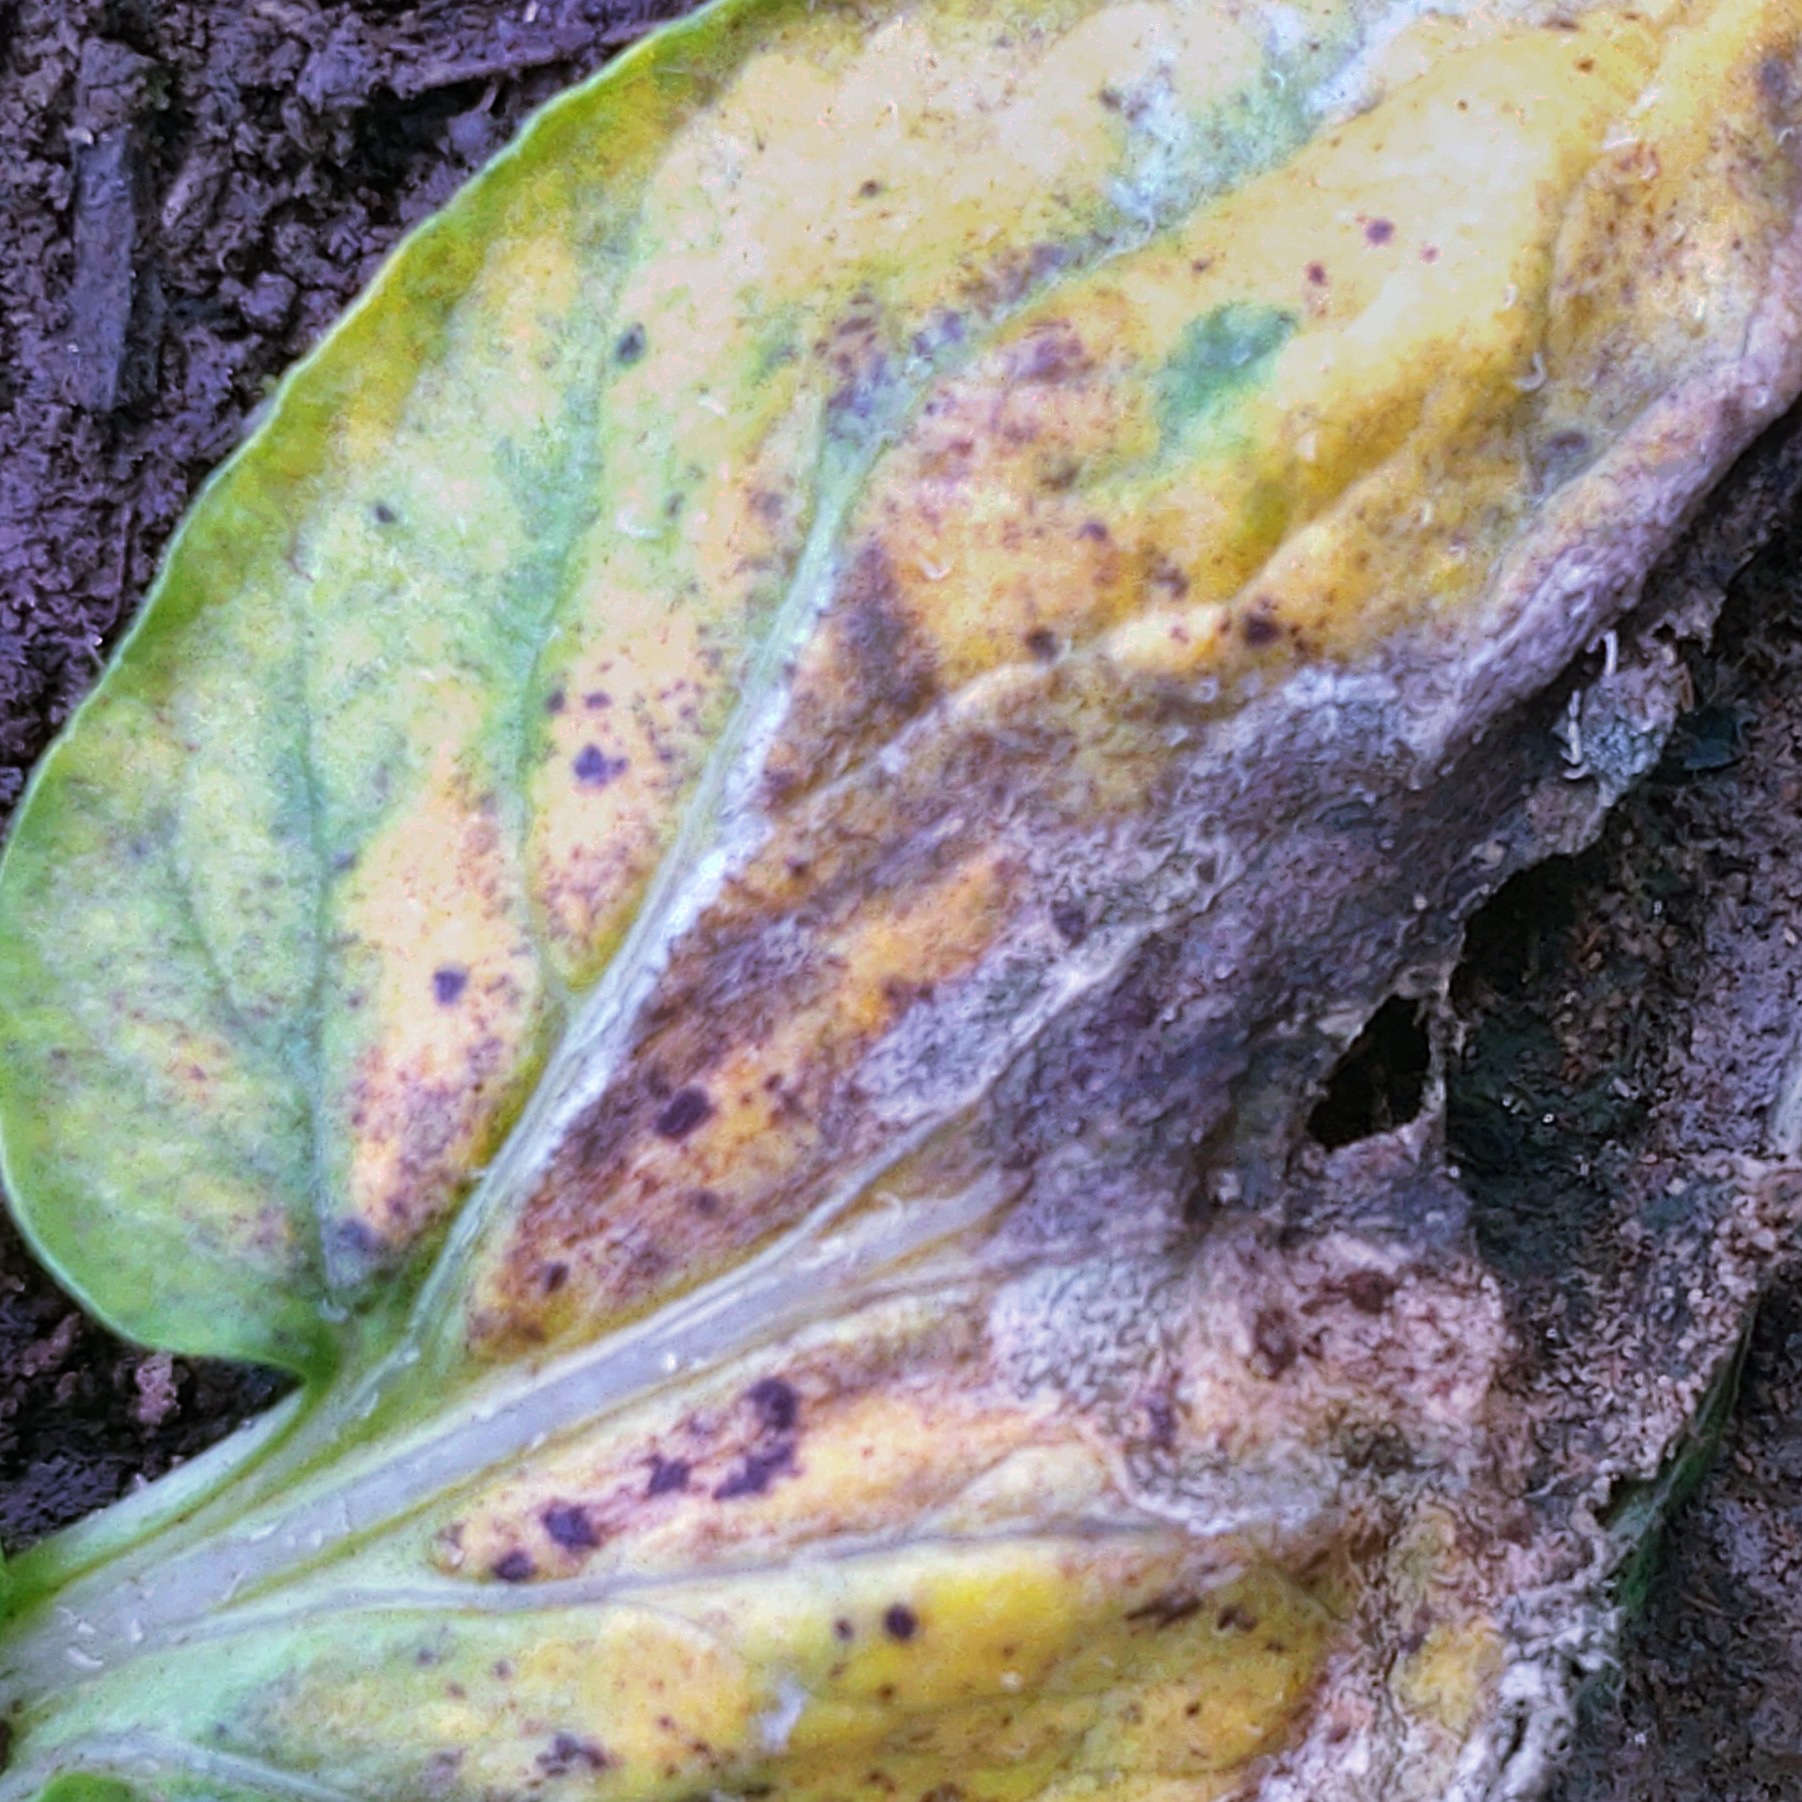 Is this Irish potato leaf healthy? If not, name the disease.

late blight
